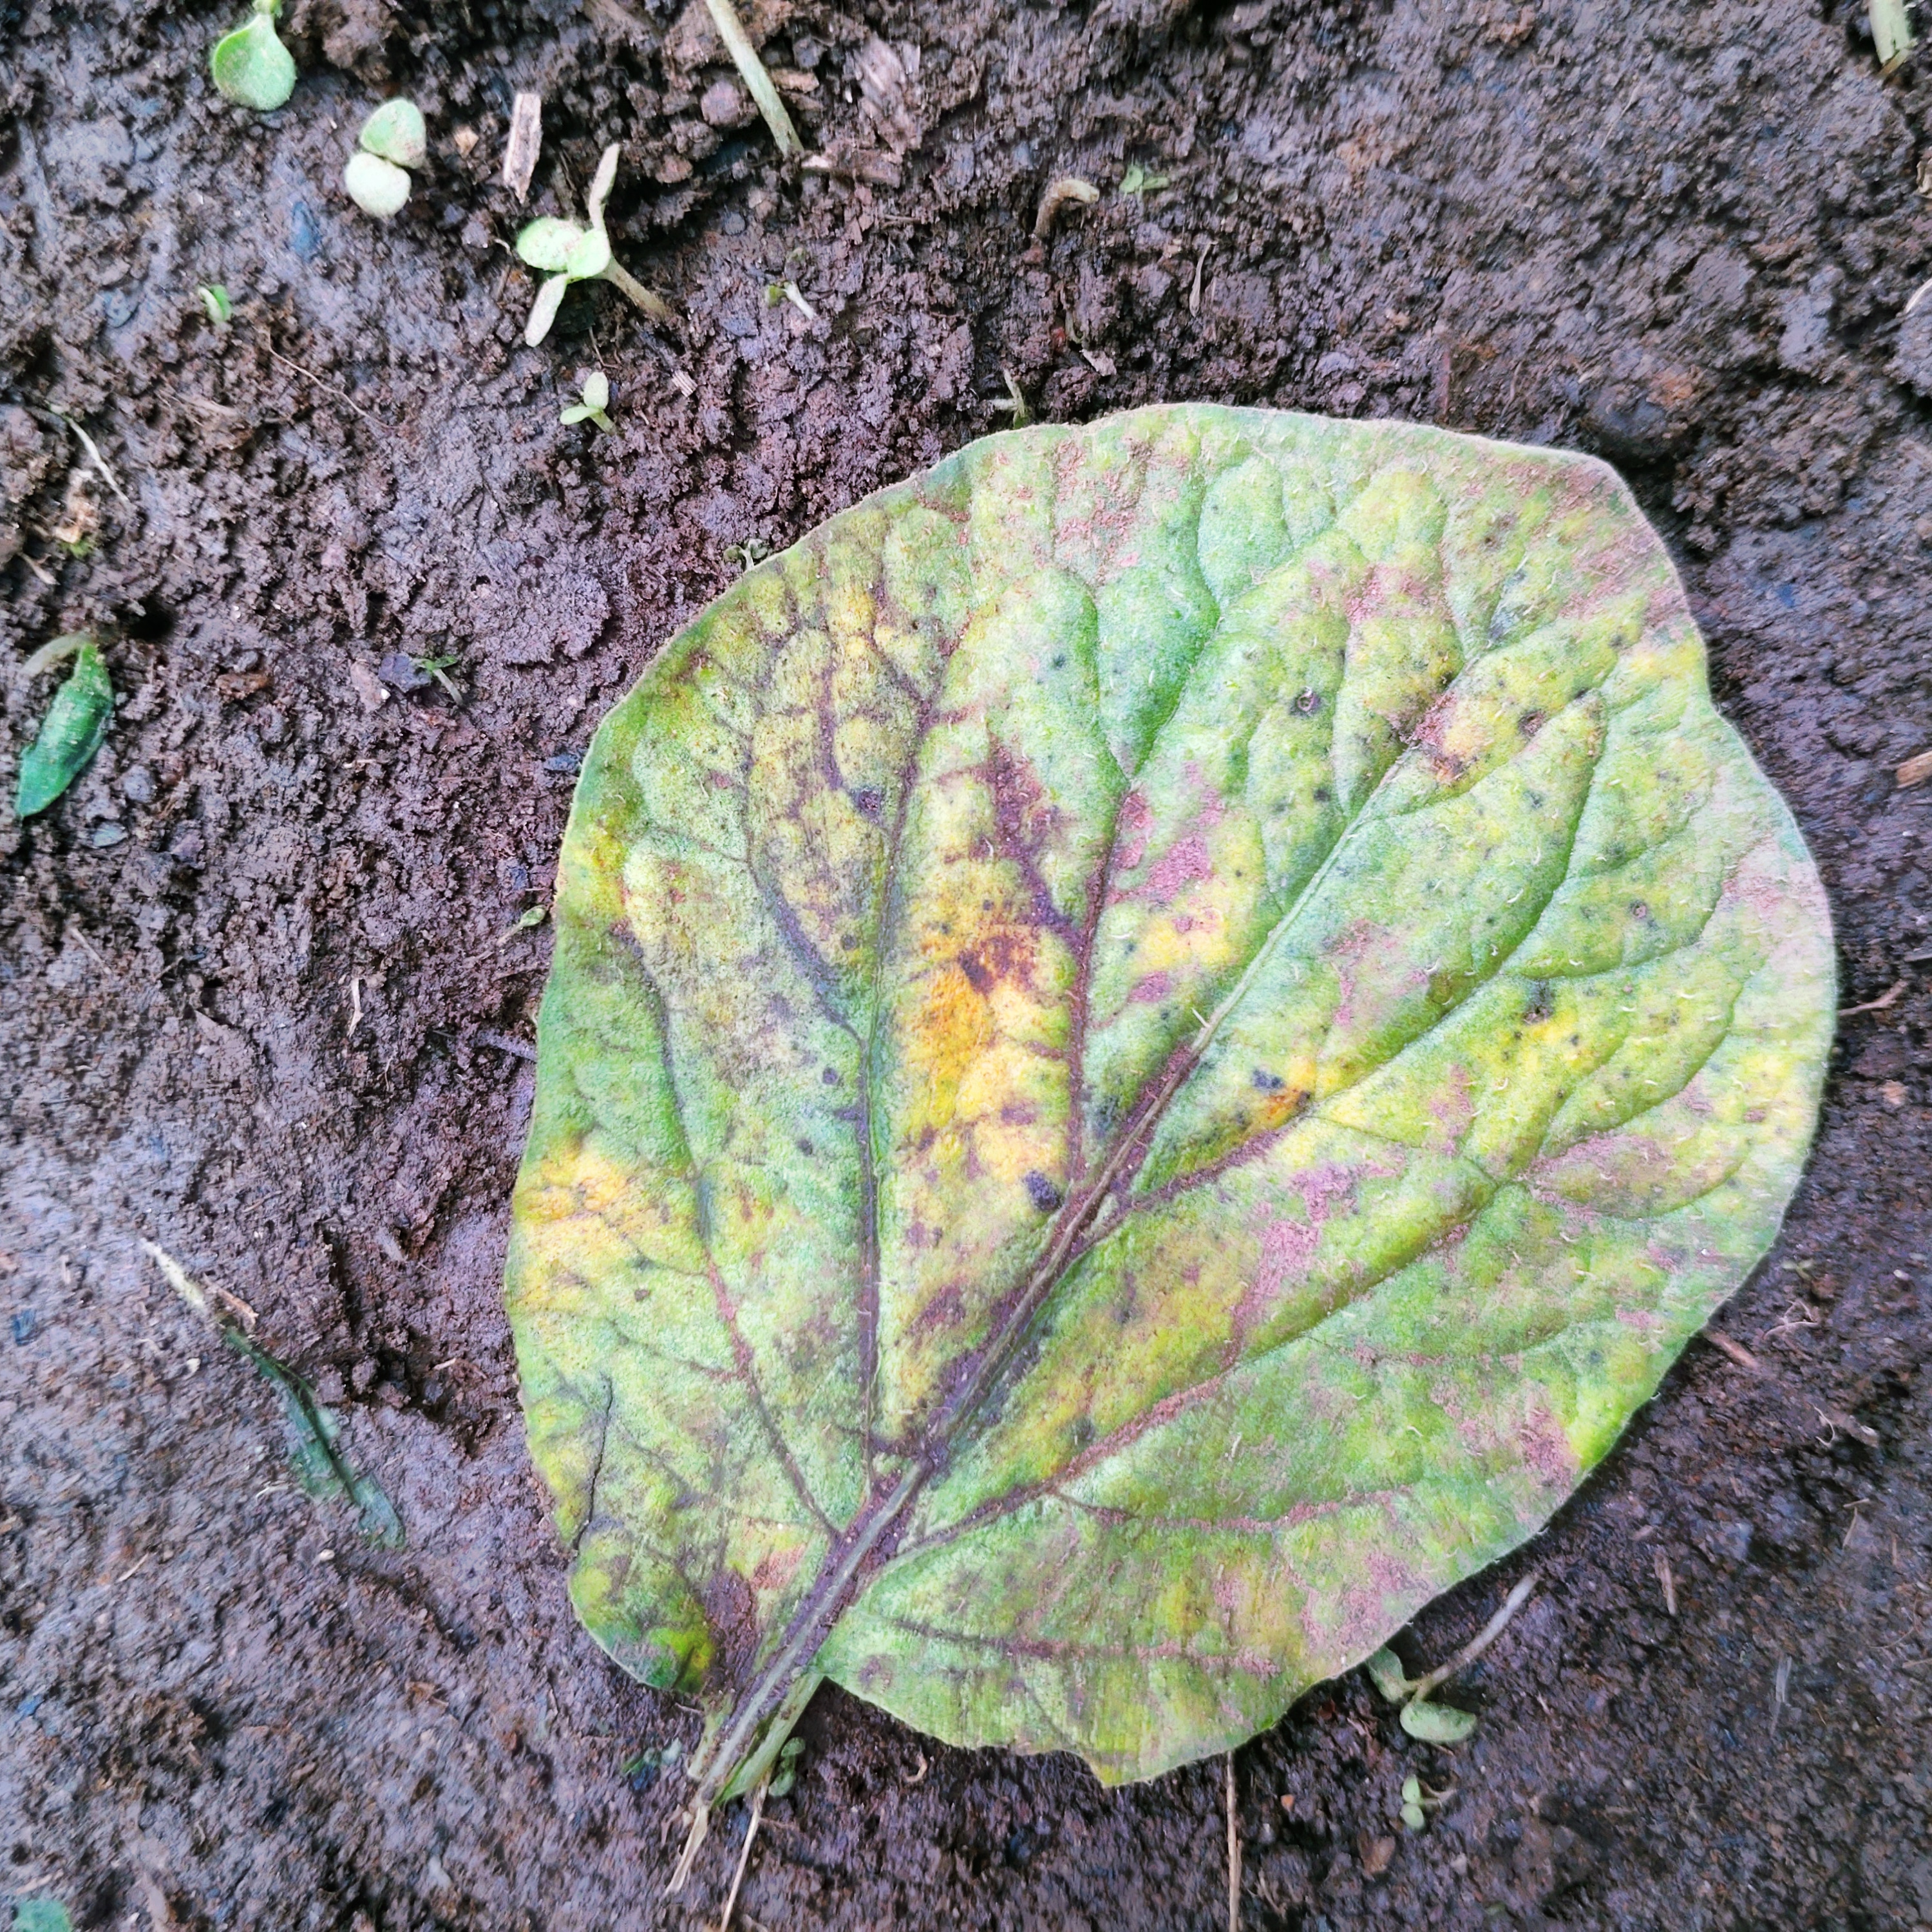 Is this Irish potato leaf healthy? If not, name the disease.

late blight
